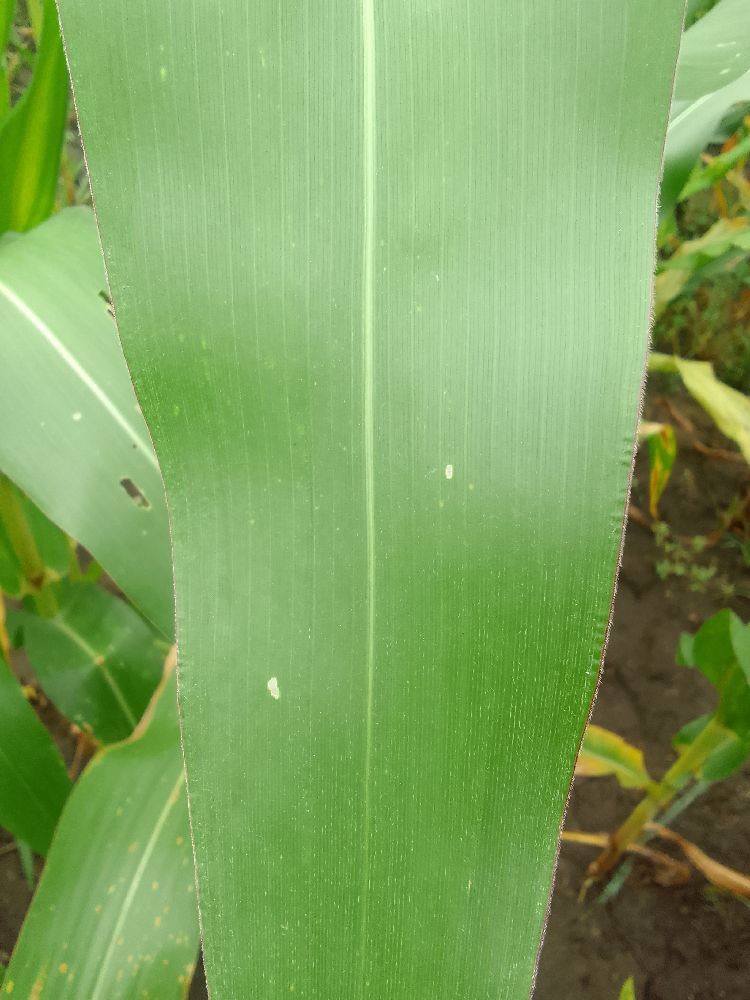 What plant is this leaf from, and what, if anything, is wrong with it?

maize, healthy
